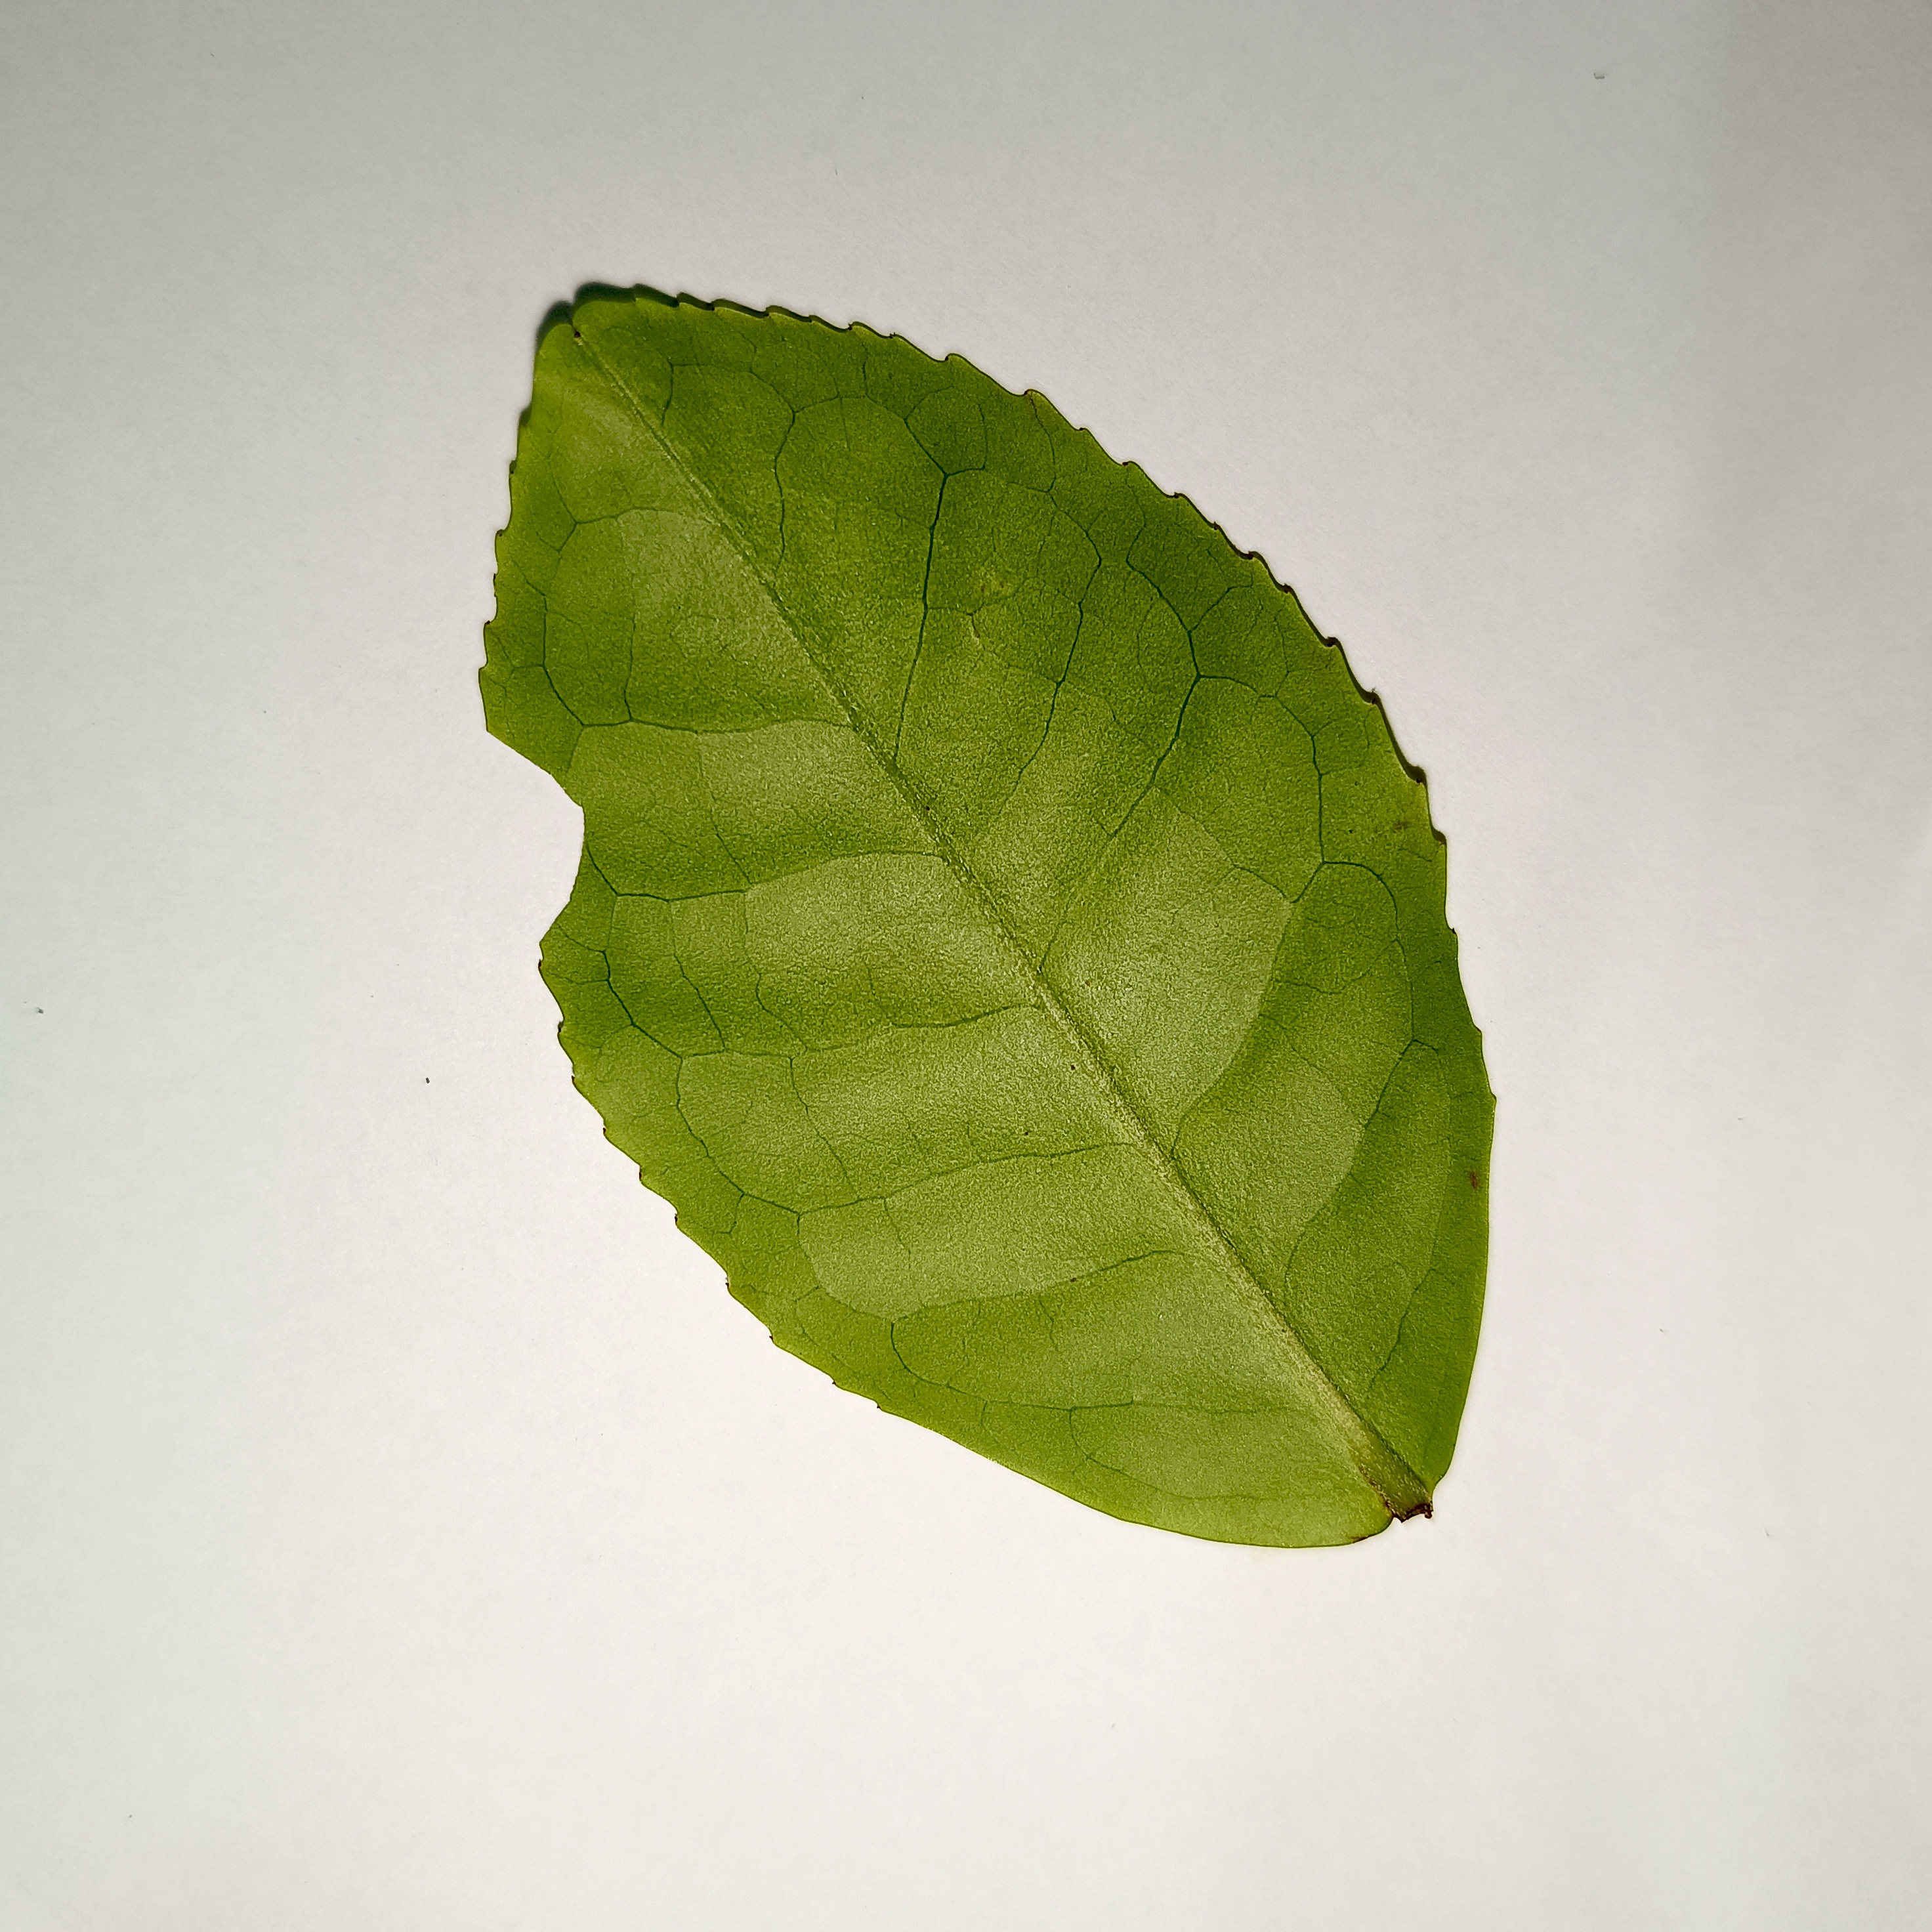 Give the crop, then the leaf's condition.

tea, healthy
